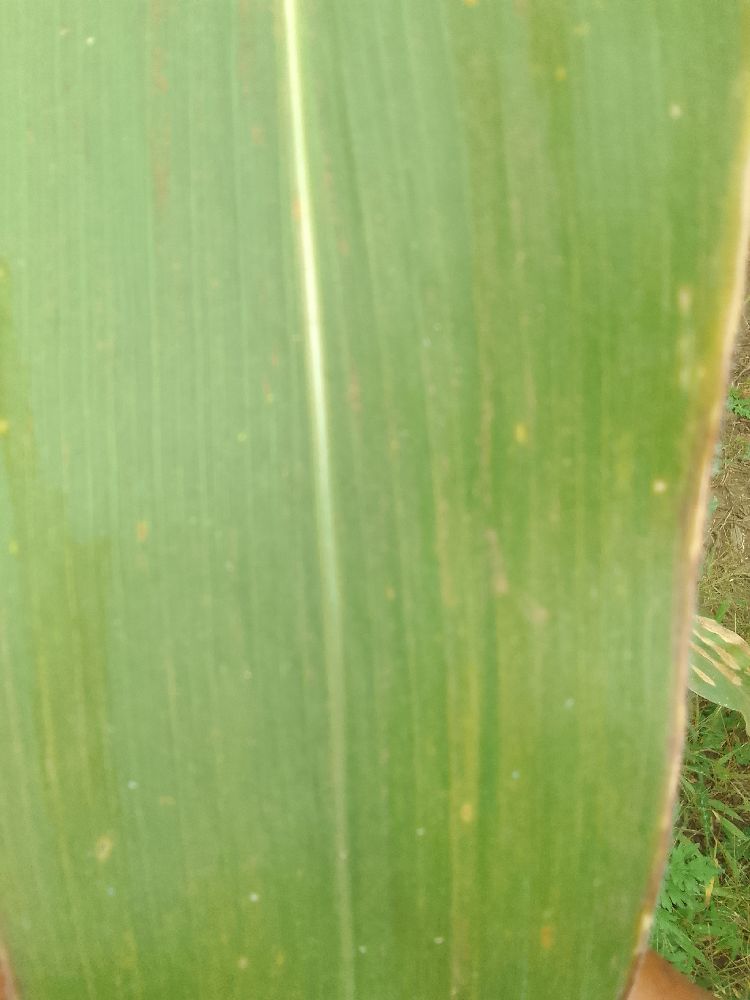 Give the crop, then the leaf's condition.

maize, healthy
